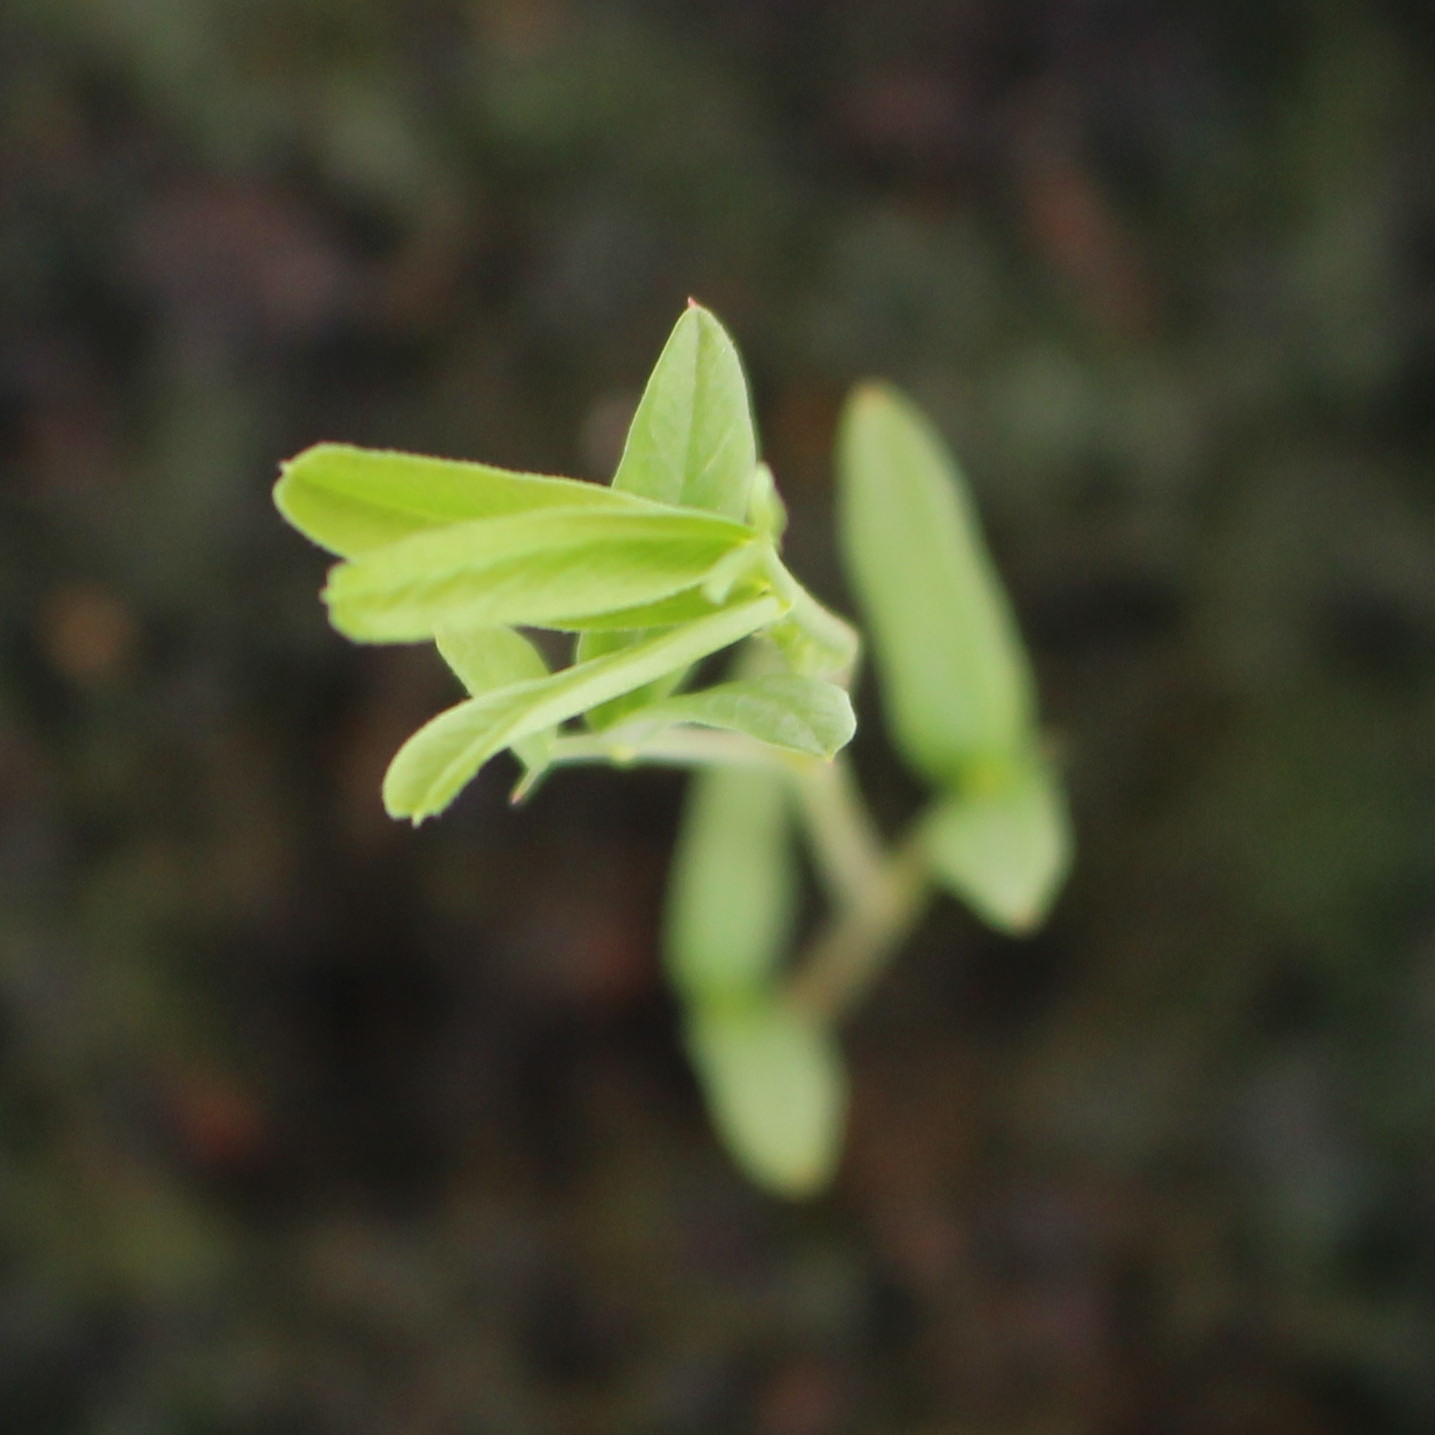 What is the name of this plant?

Vicia sativa
